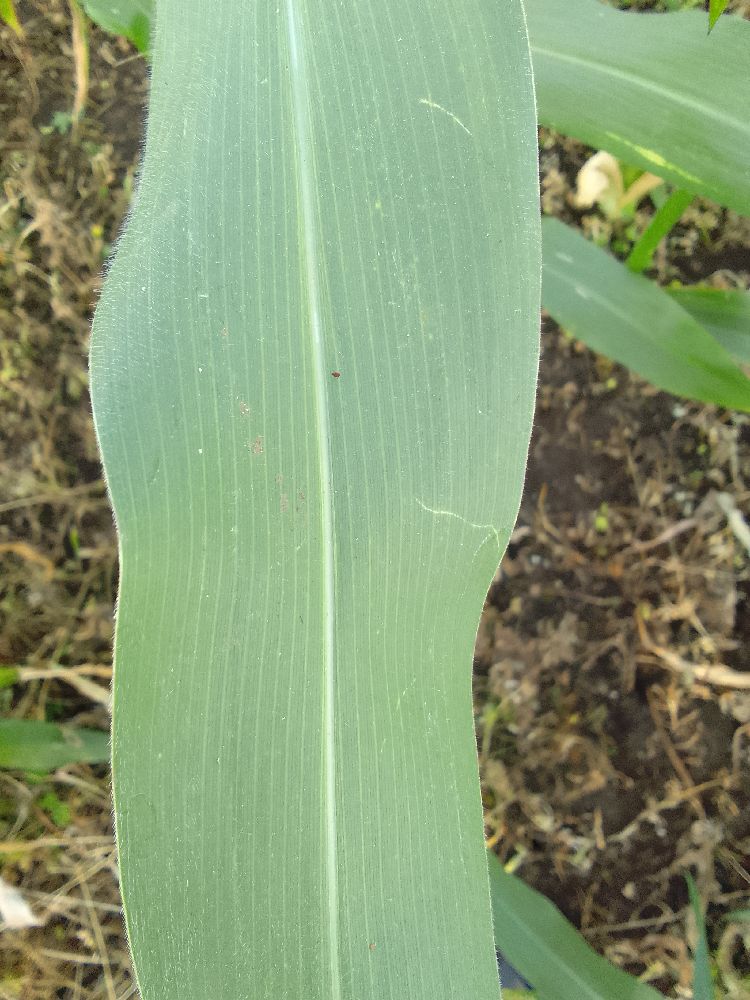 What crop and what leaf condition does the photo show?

maize, healthy
